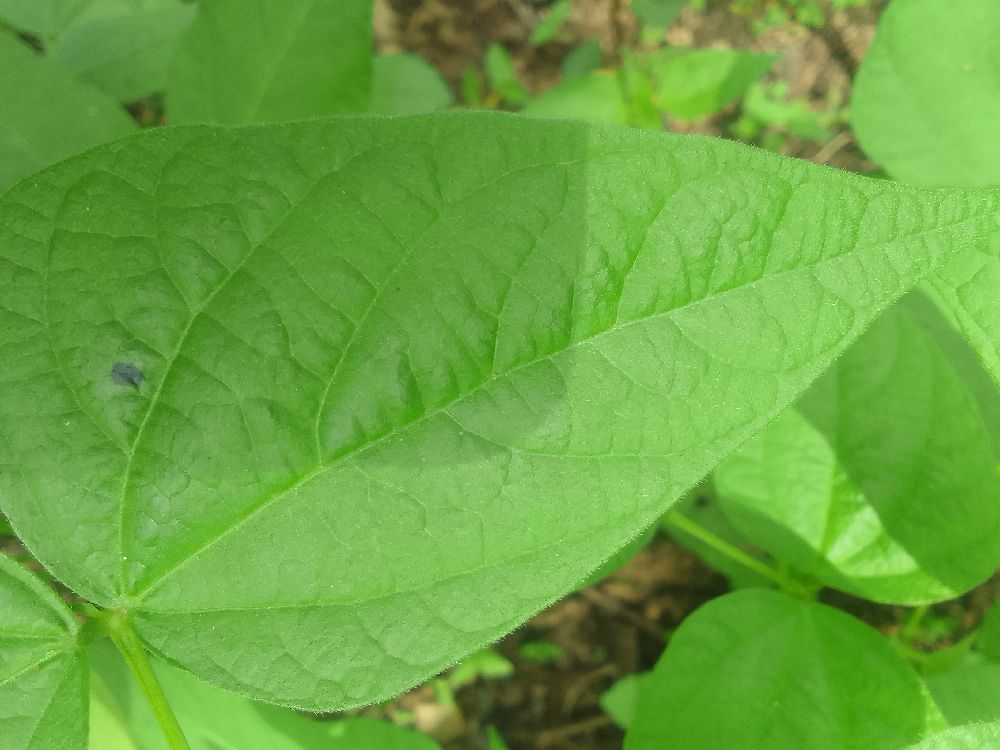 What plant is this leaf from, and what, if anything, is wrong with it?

common bean, healthy
